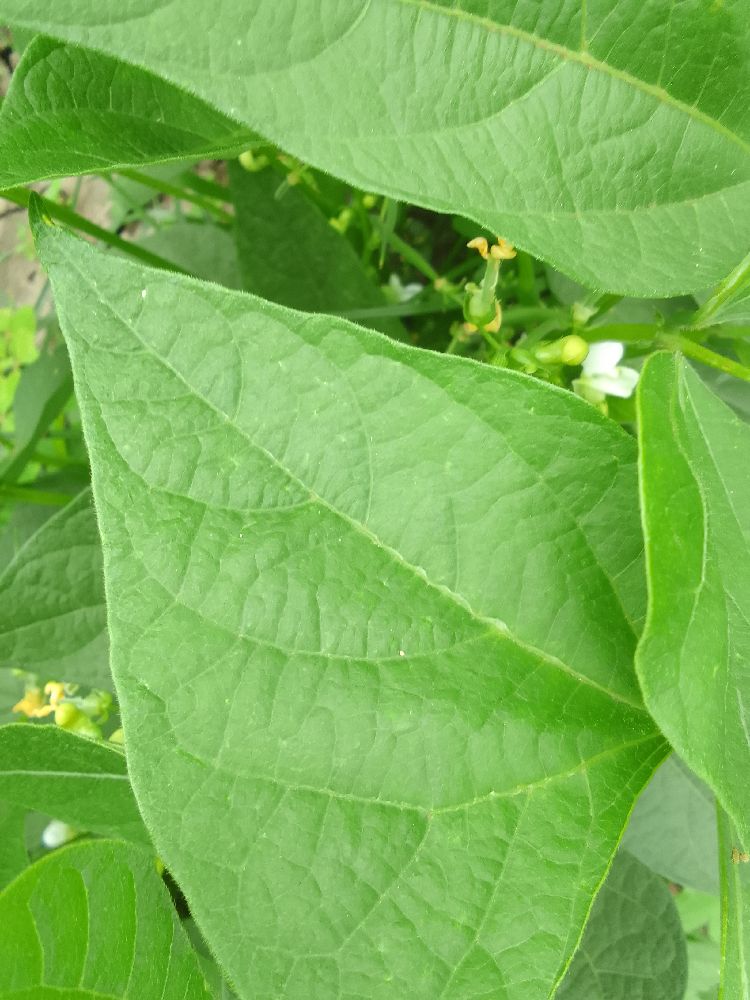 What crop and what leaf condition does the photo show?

common bean, healthy
